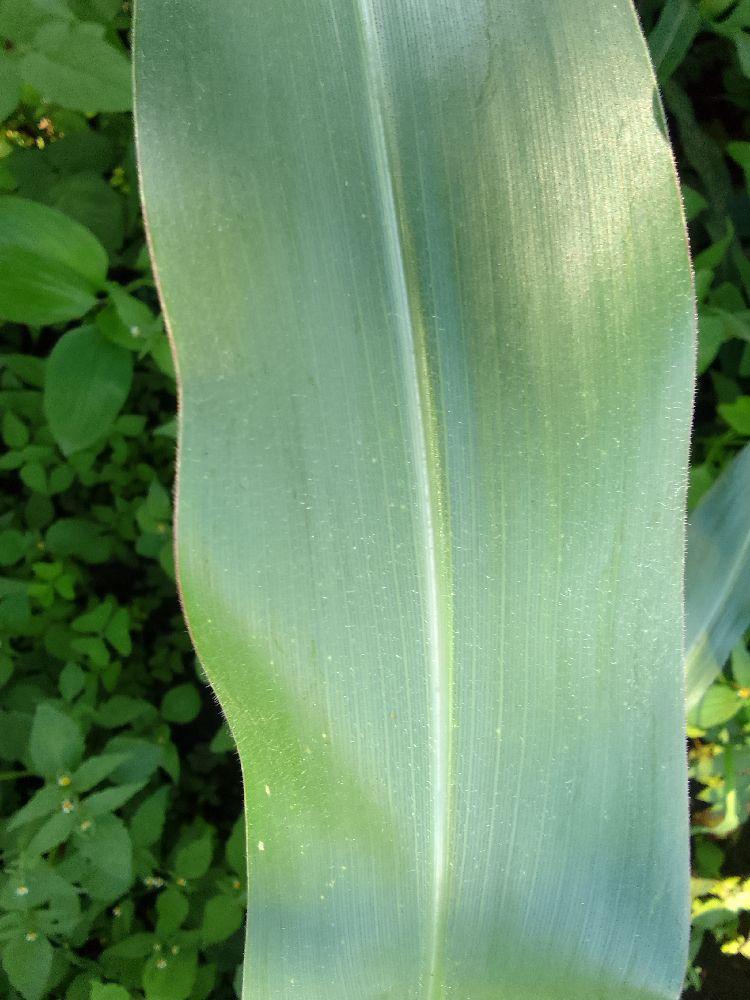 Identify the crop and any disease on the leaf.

maize, healthy
